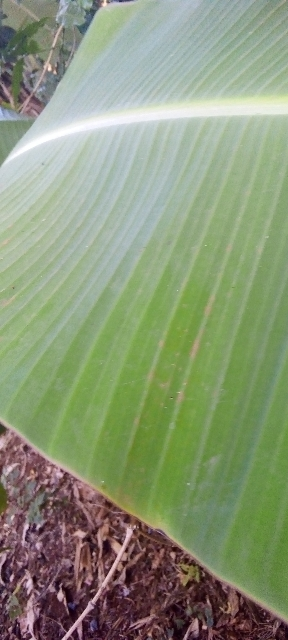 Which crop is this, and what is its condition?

banana, healthy
